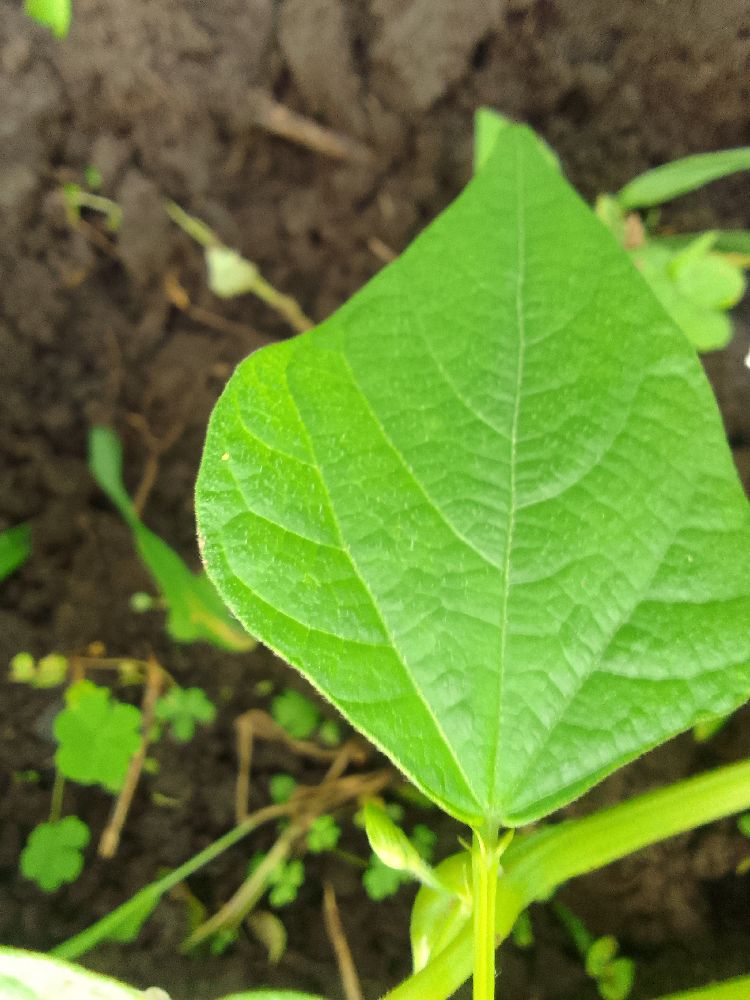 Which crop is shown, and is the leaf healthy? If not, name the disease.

common bean, healthy
